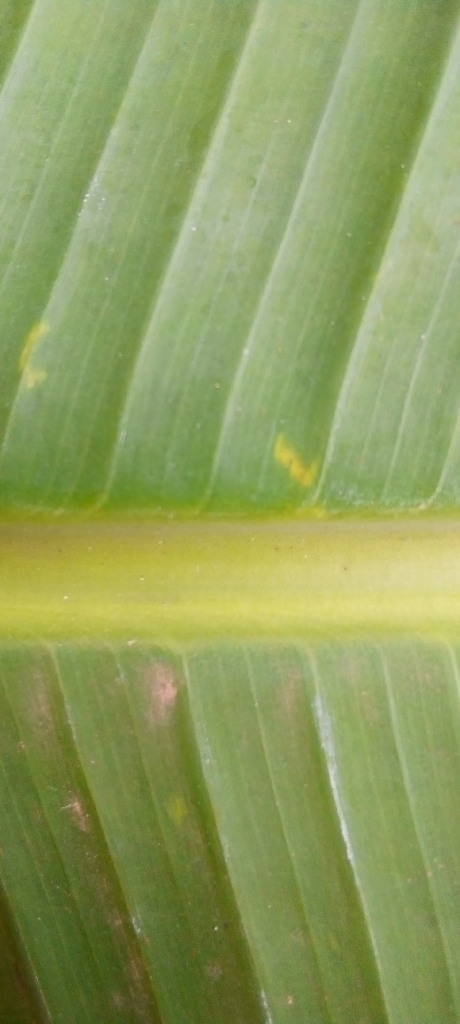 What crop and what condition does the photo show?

banana, healthy
